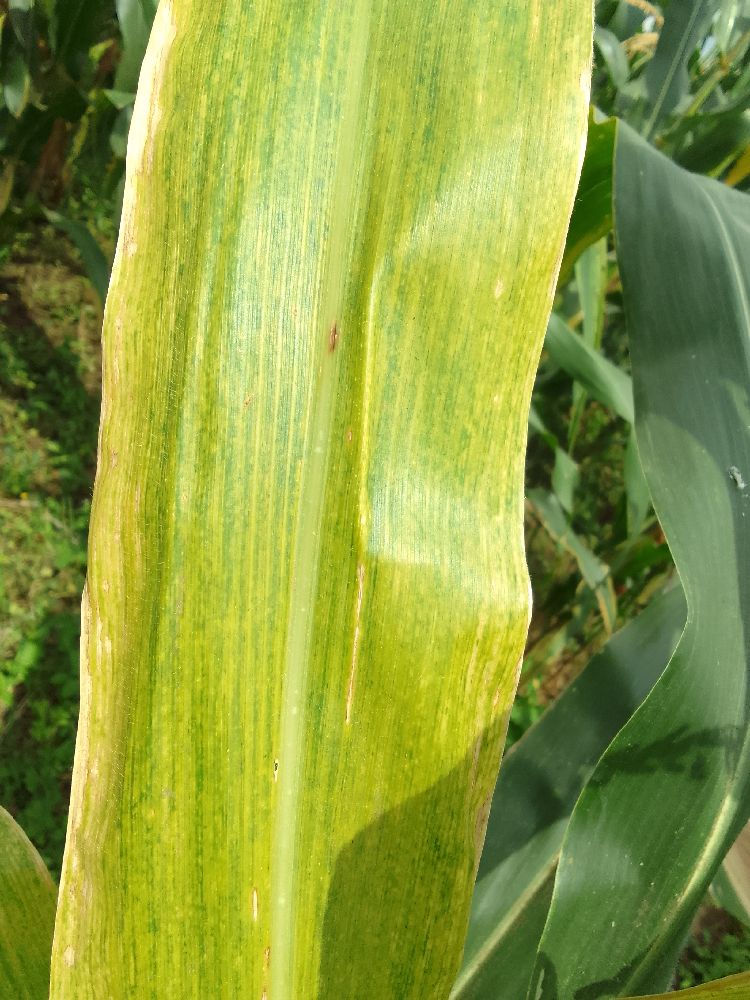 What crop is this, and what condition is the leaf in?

maize, maize lethal necrosis
